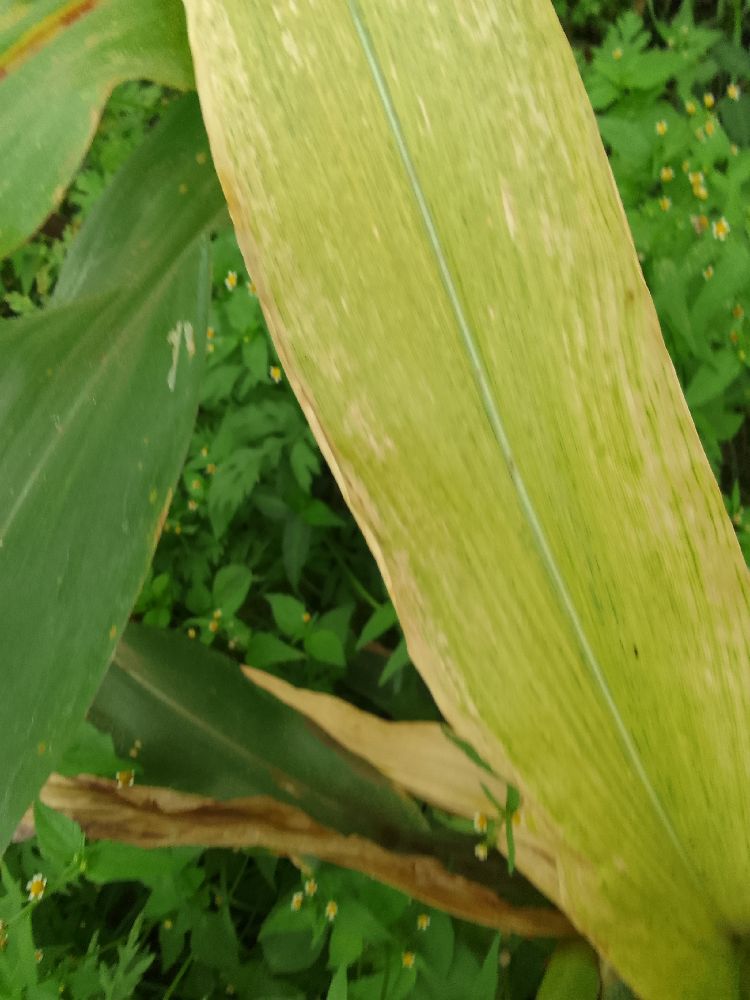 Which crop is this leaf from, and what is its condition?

maize, maize lethal necrosis
